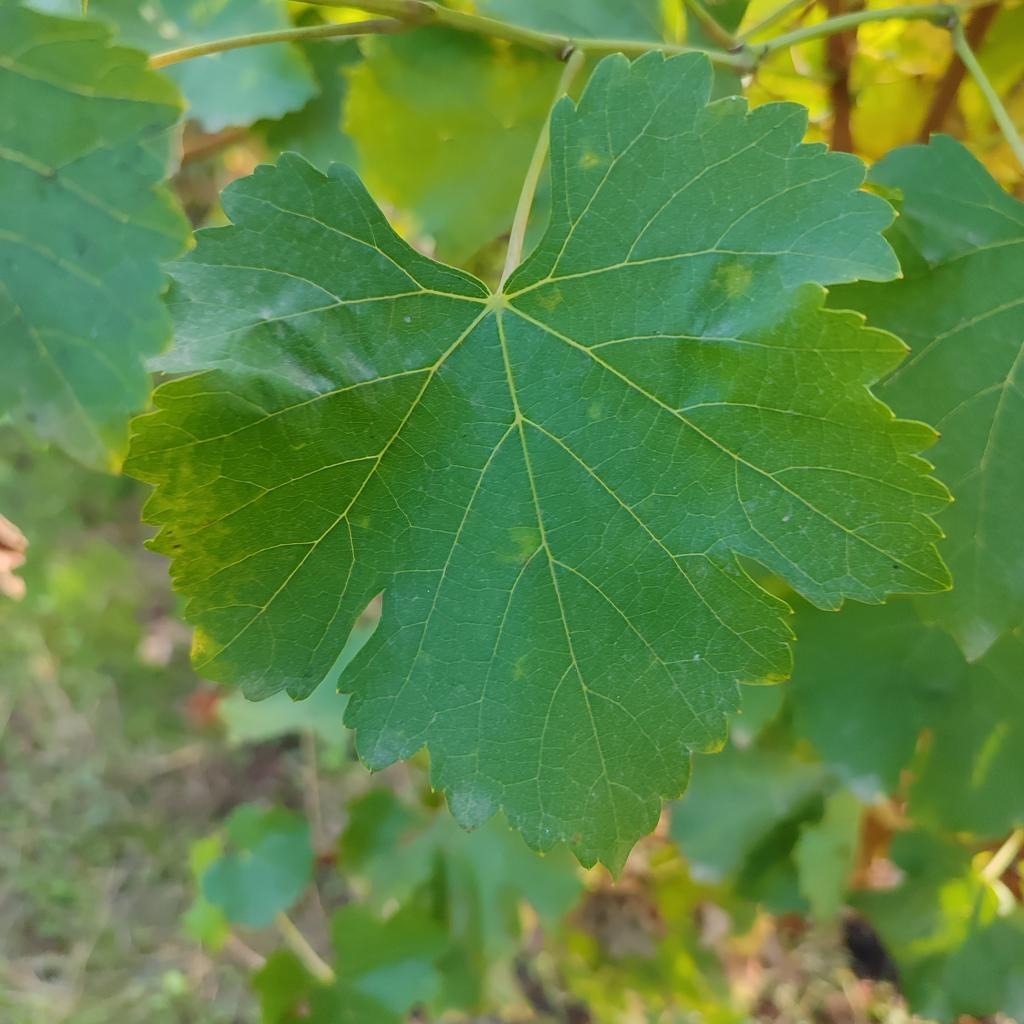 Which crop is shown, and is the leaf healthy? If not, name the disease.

grapevine, powdery mildew
